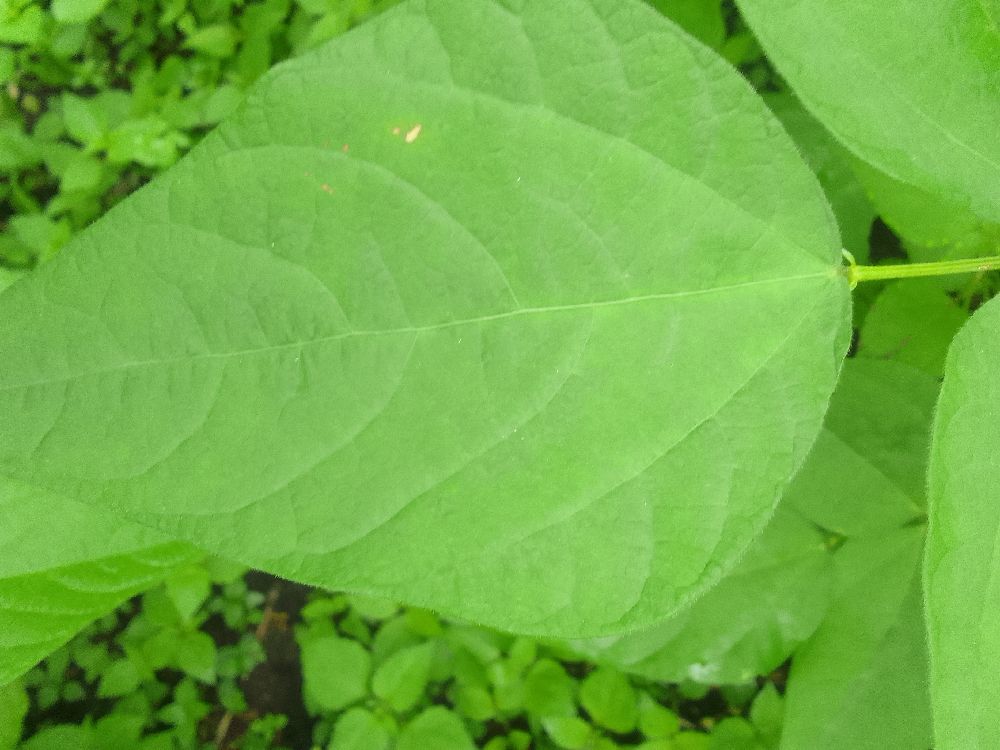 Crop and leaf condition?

common bean, healthy
